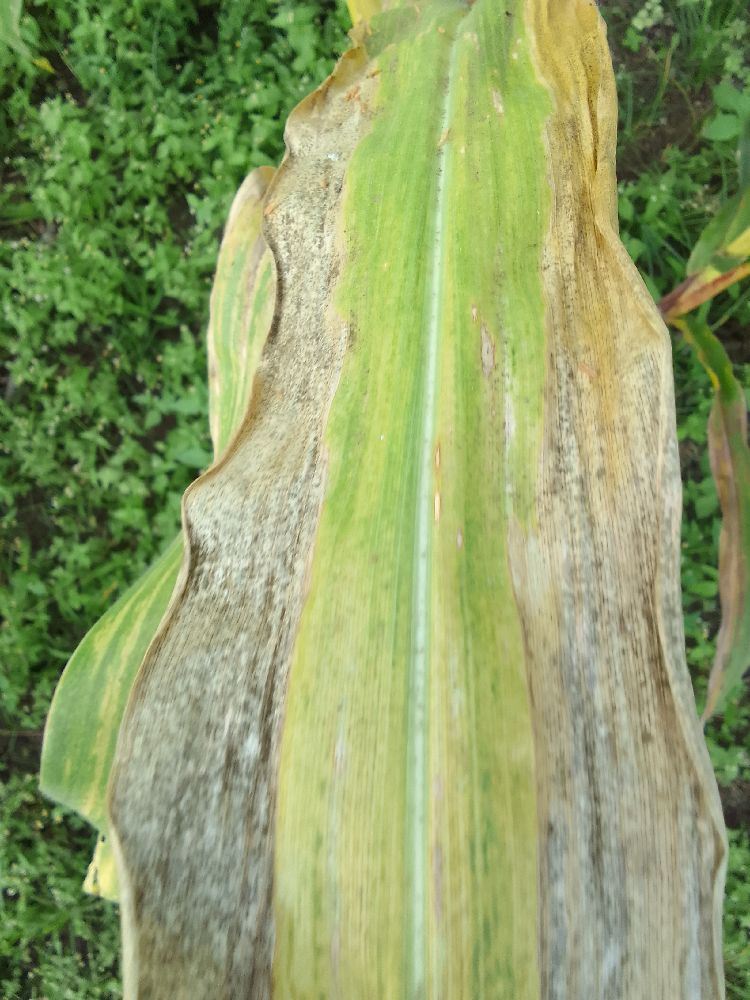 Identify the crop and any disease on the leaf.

maize, maize lethal necrosis
